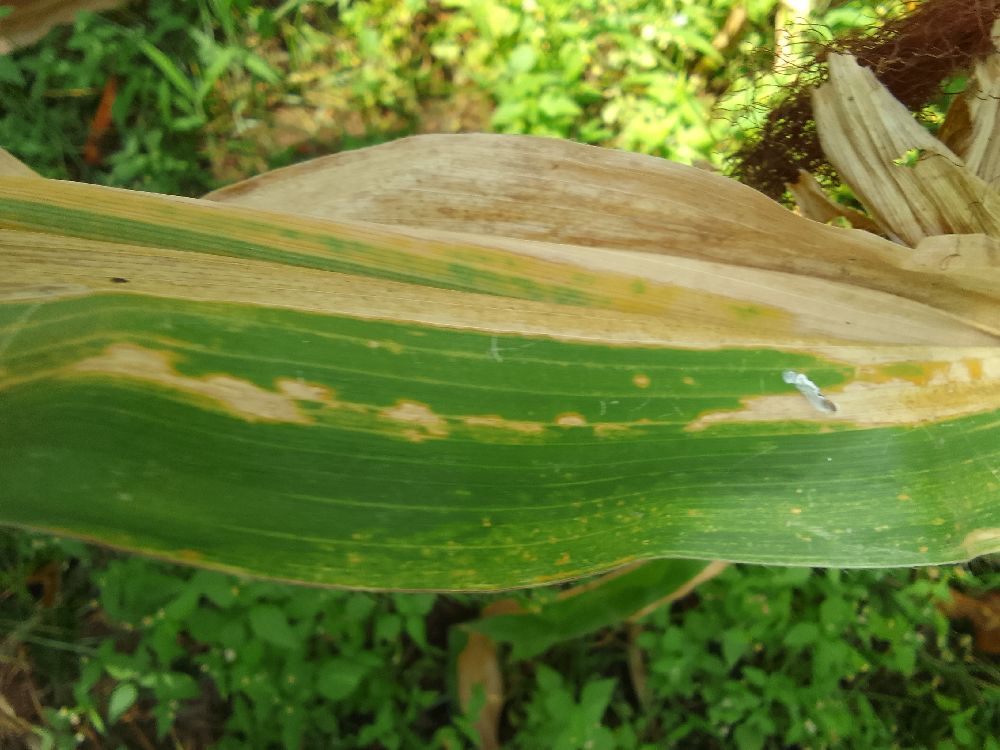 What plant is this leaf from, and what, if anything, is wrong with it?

maize, maize lethal necrosis
